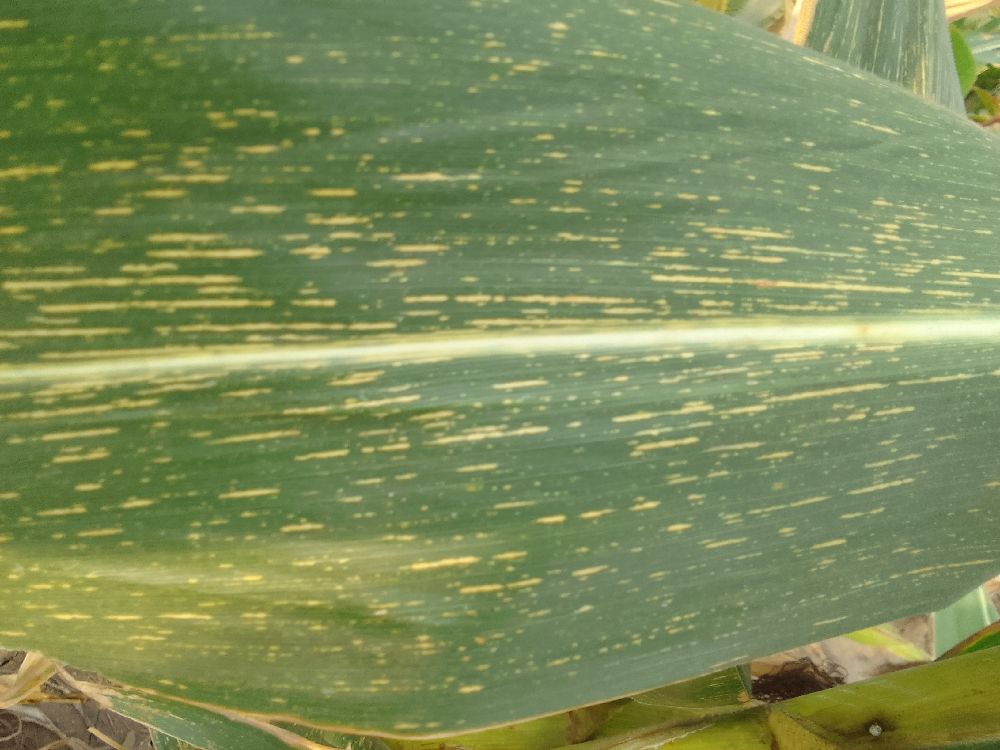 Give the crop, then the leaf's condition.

maize, maize streak virus
